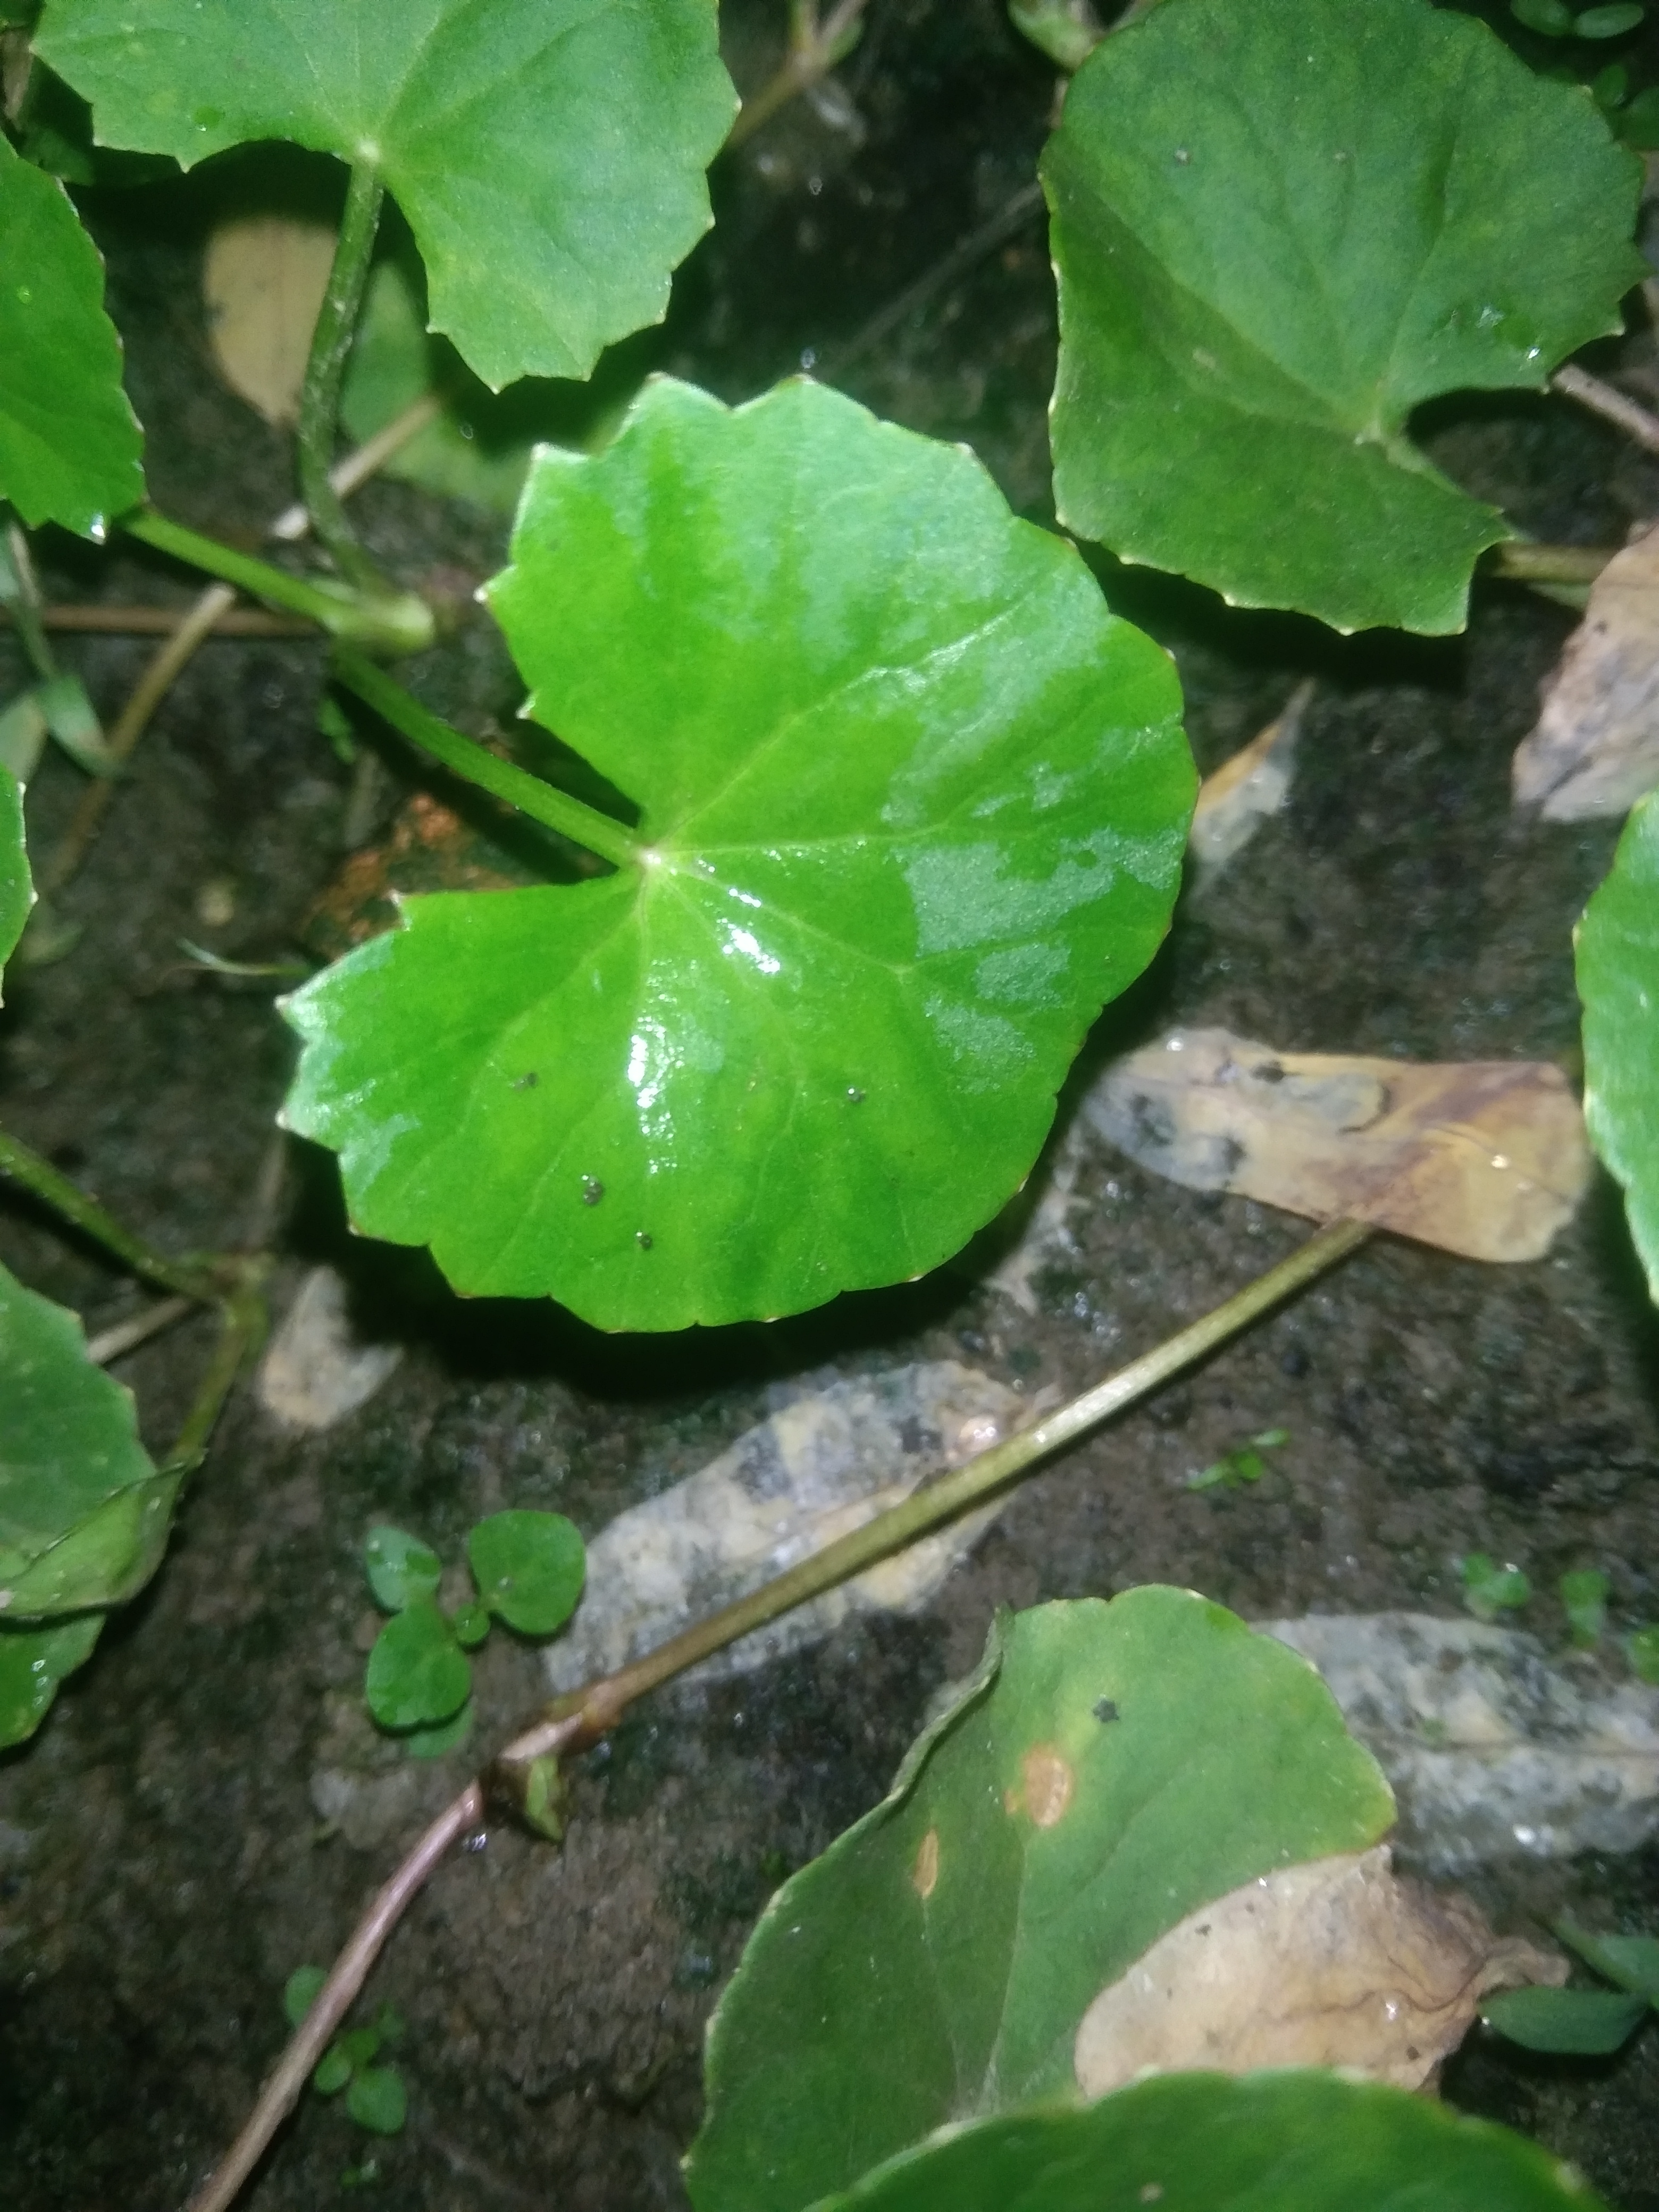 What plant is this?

thankuni
